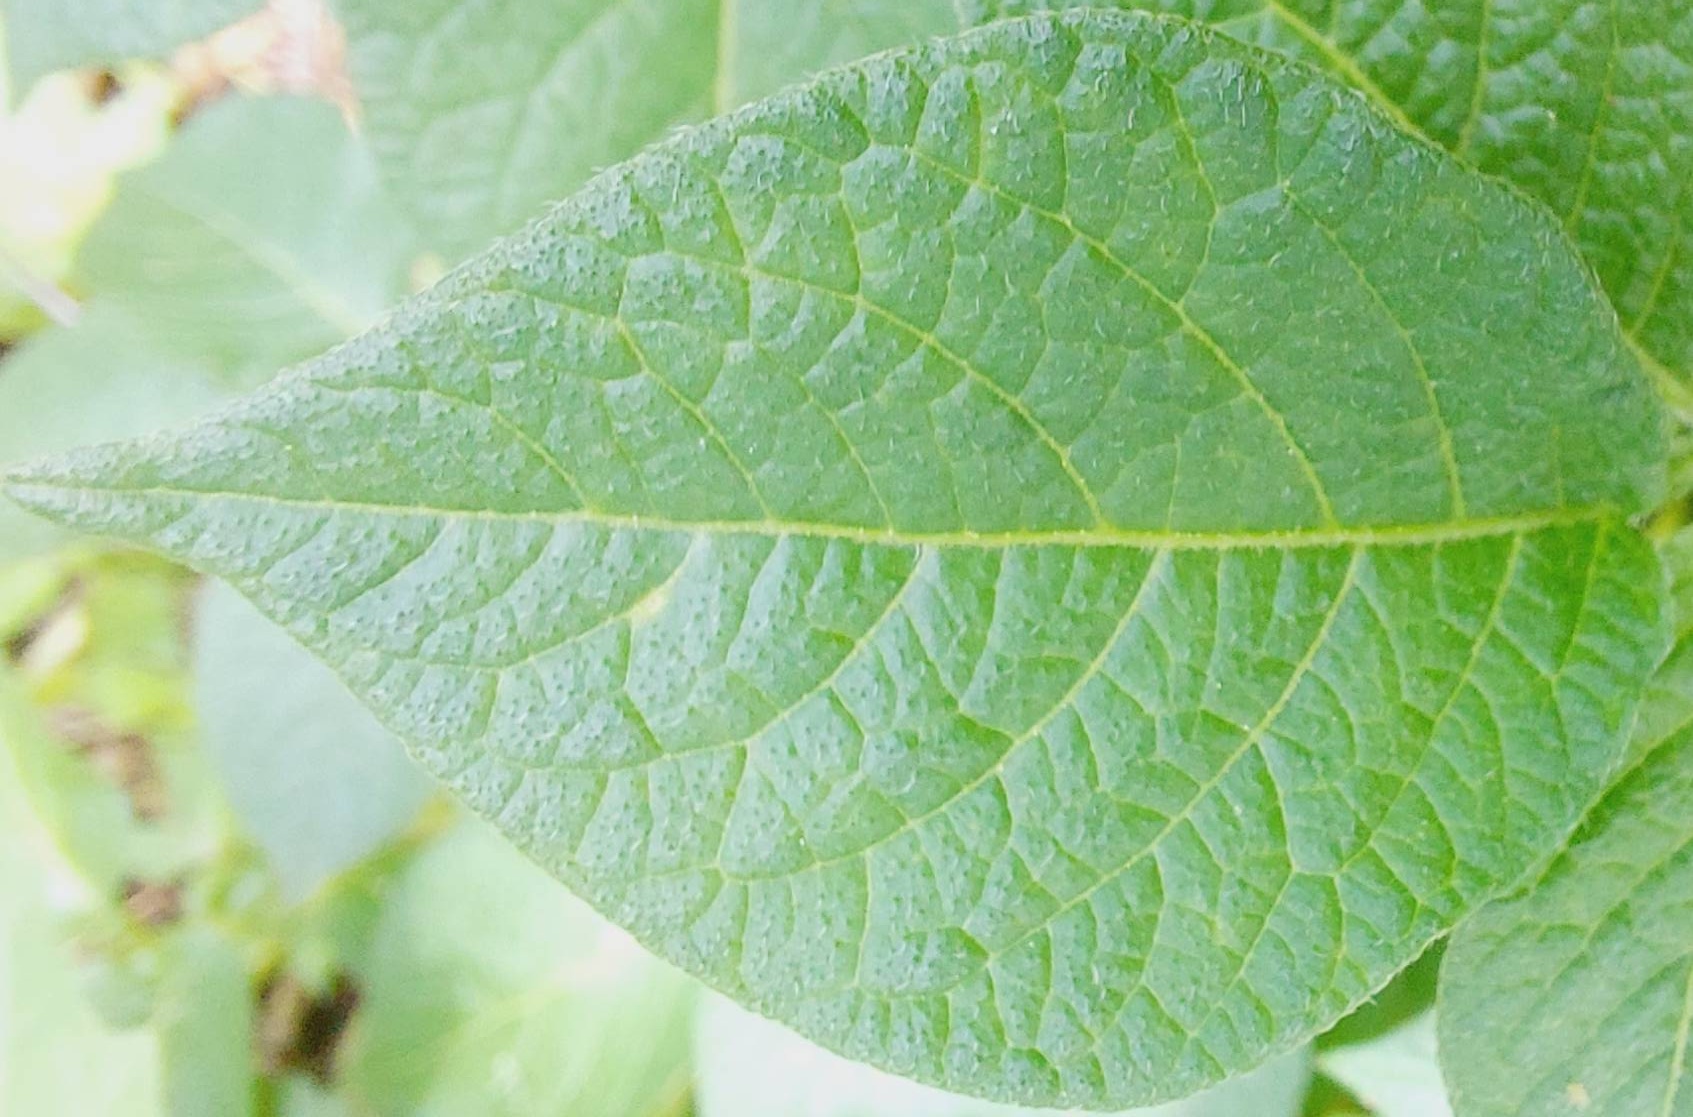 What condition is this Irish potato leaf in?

healthy
